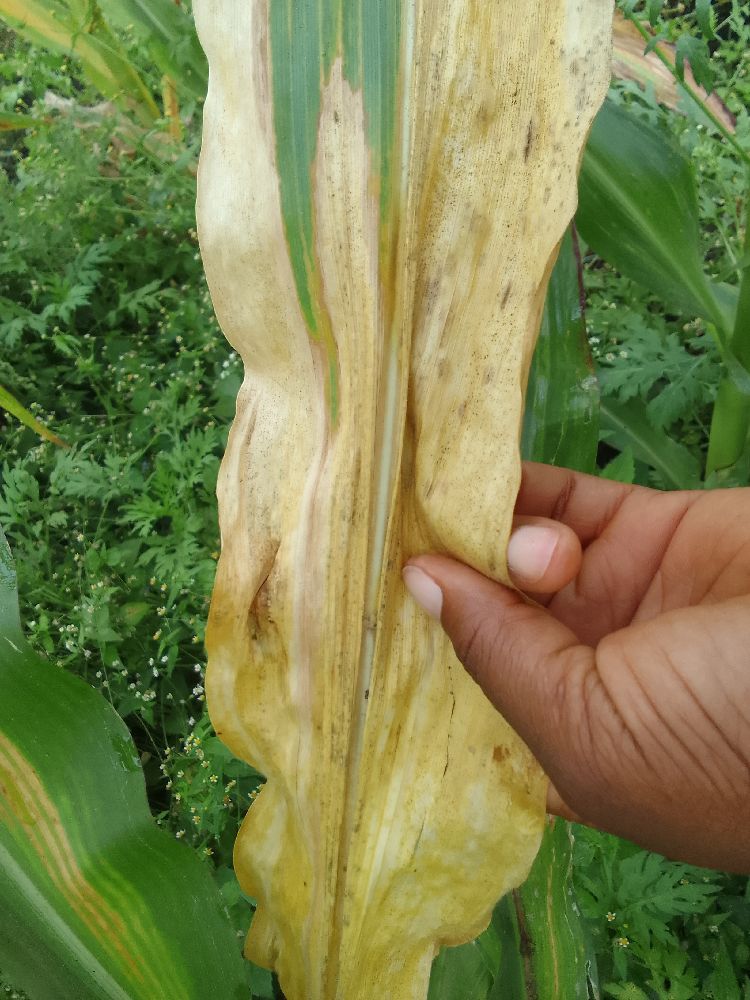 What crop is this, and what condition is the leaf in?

maize, maize lethal necrosis
